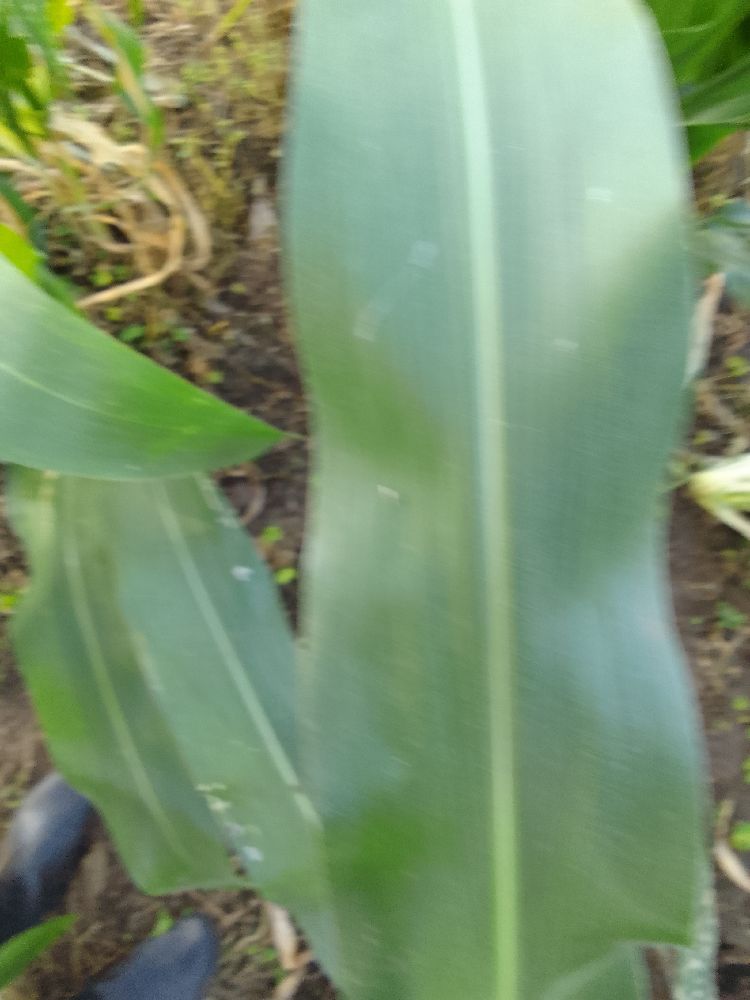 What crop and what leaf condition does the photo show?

maize, healthy
